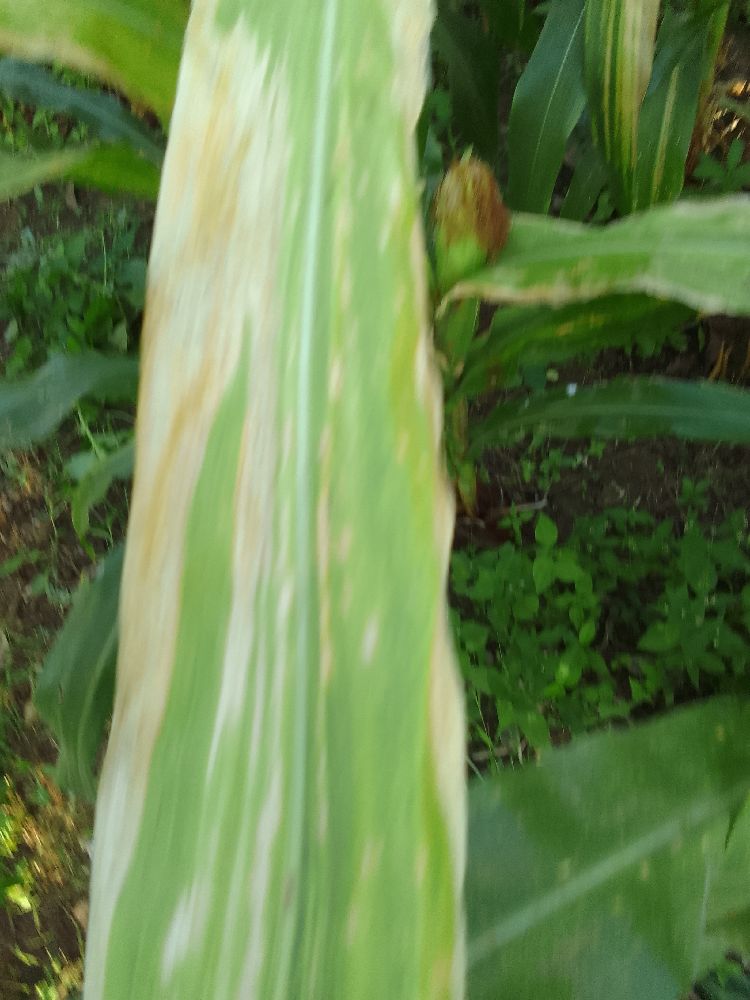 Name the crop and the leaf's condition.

maize, maize lethal necrosis
